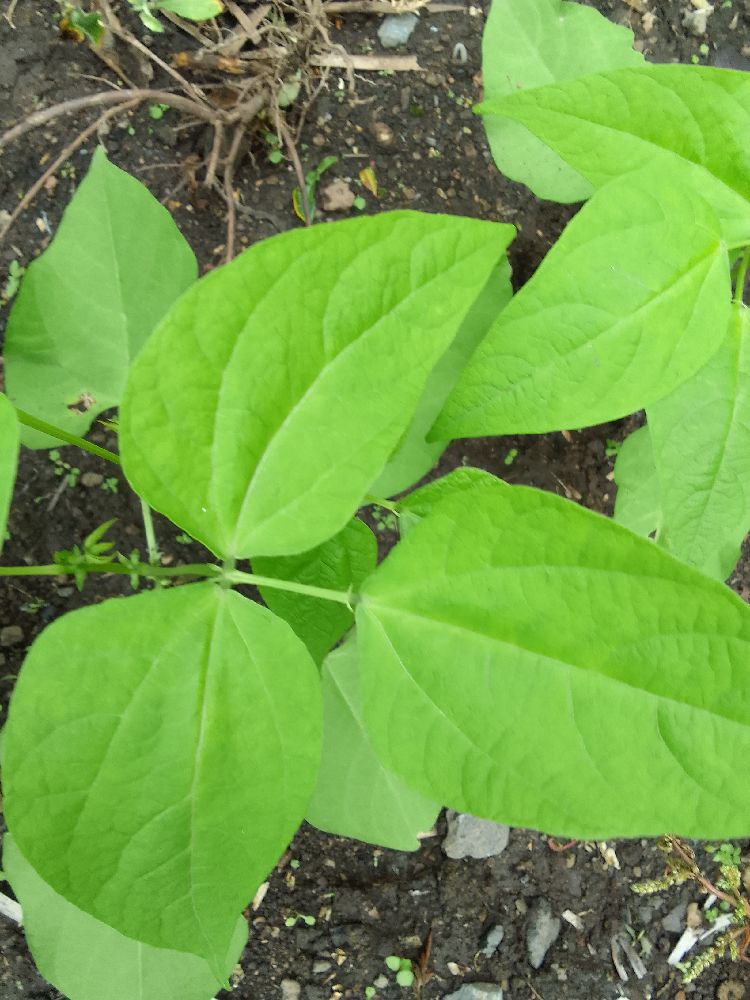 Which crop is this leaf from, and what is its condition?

common bean, healthy
